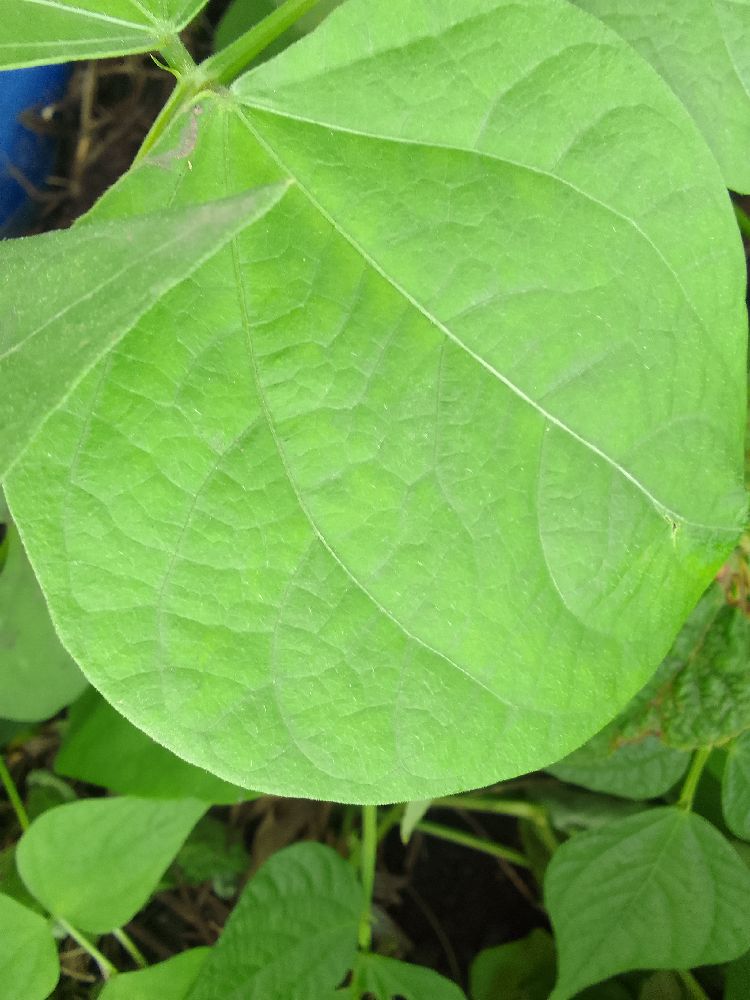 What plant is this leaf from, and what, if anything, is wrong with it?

common bean, healthy
